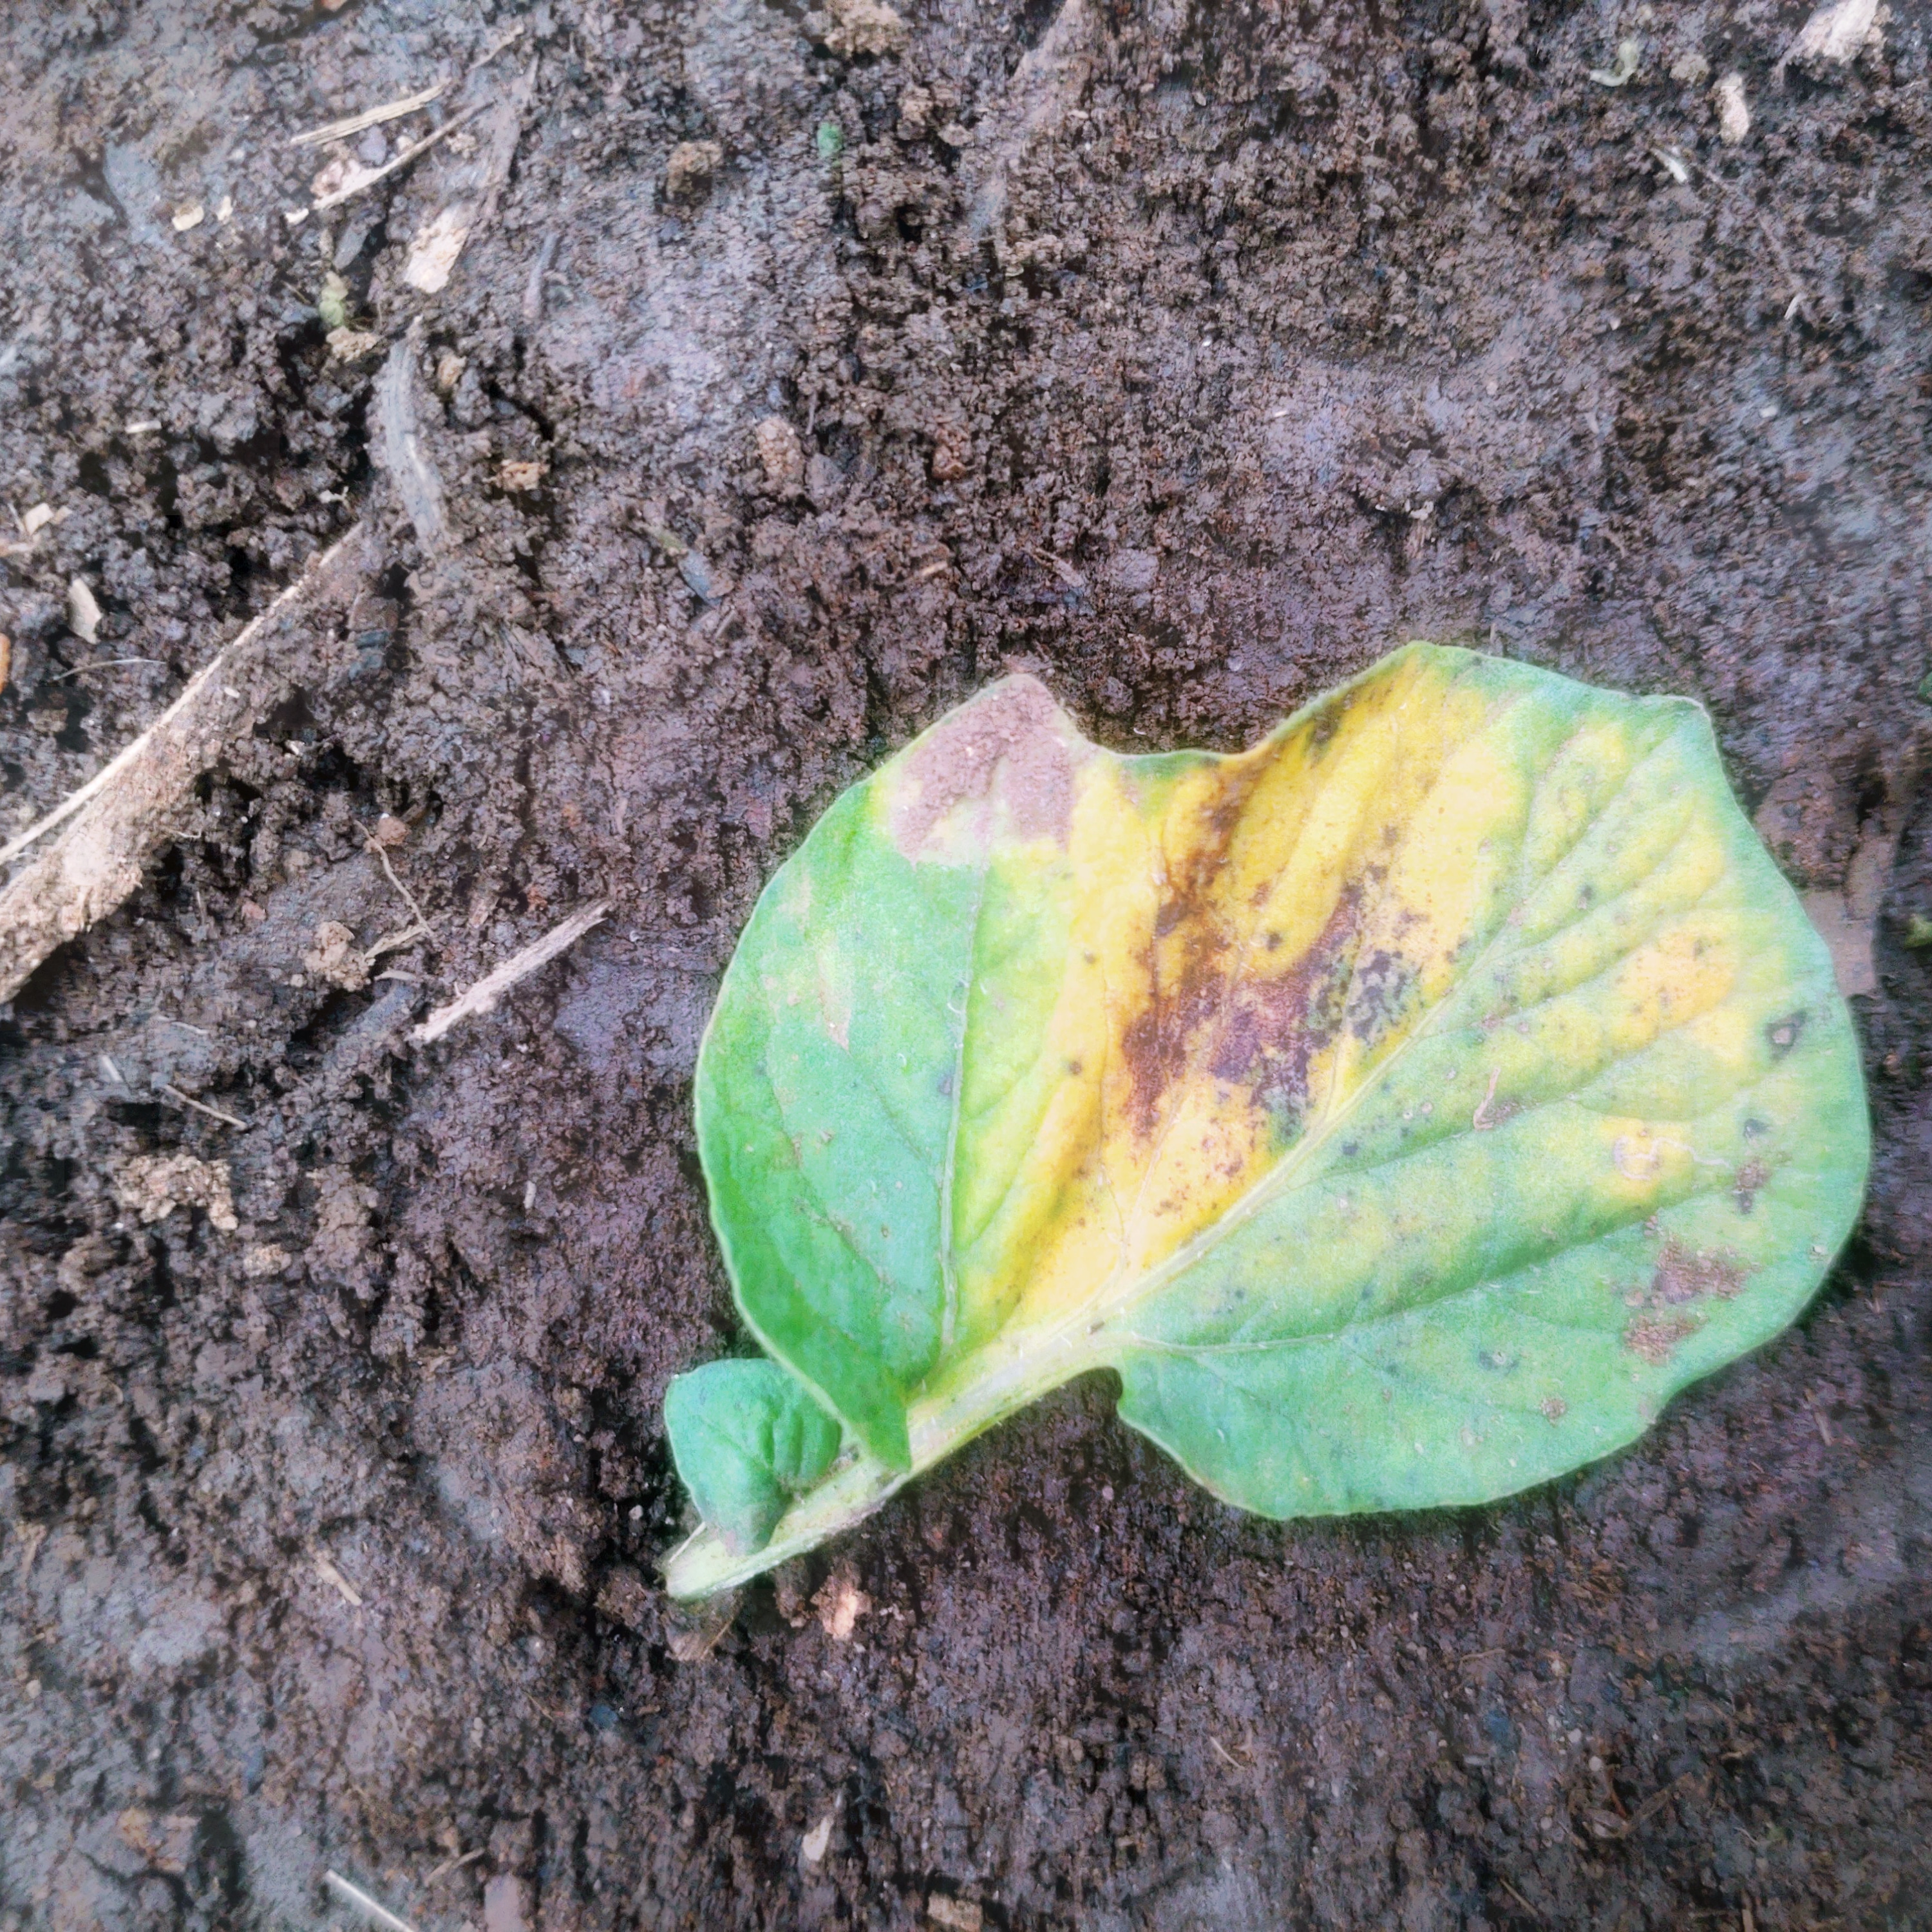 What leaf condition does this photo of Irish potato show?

late blight
